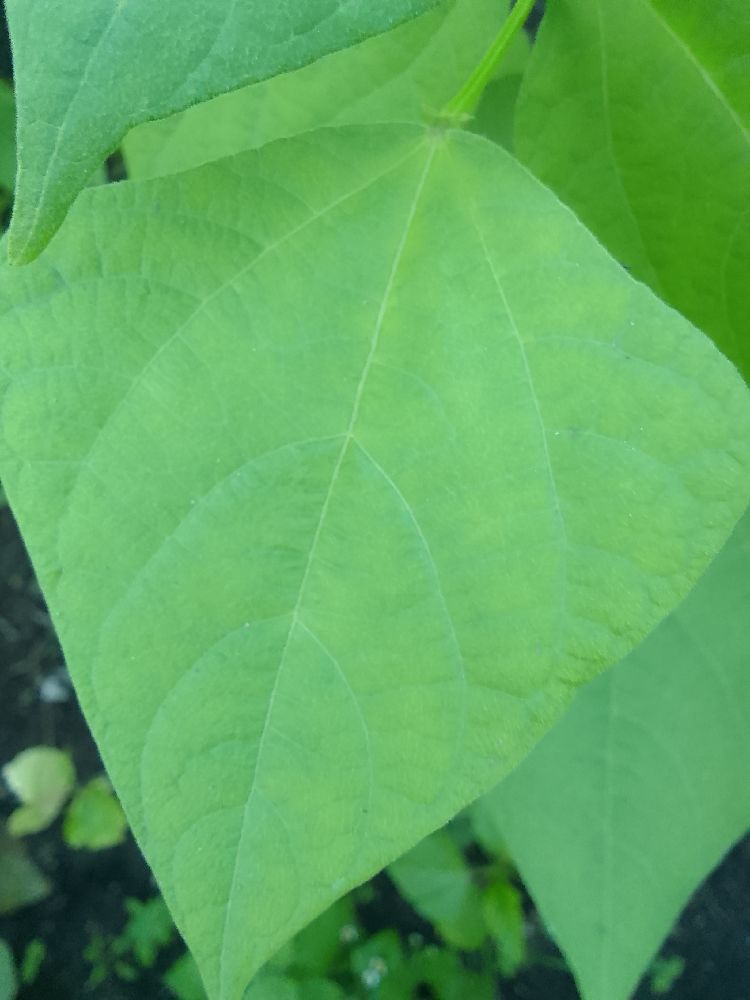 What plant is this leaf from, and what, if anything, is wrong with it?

common bean, healthy
